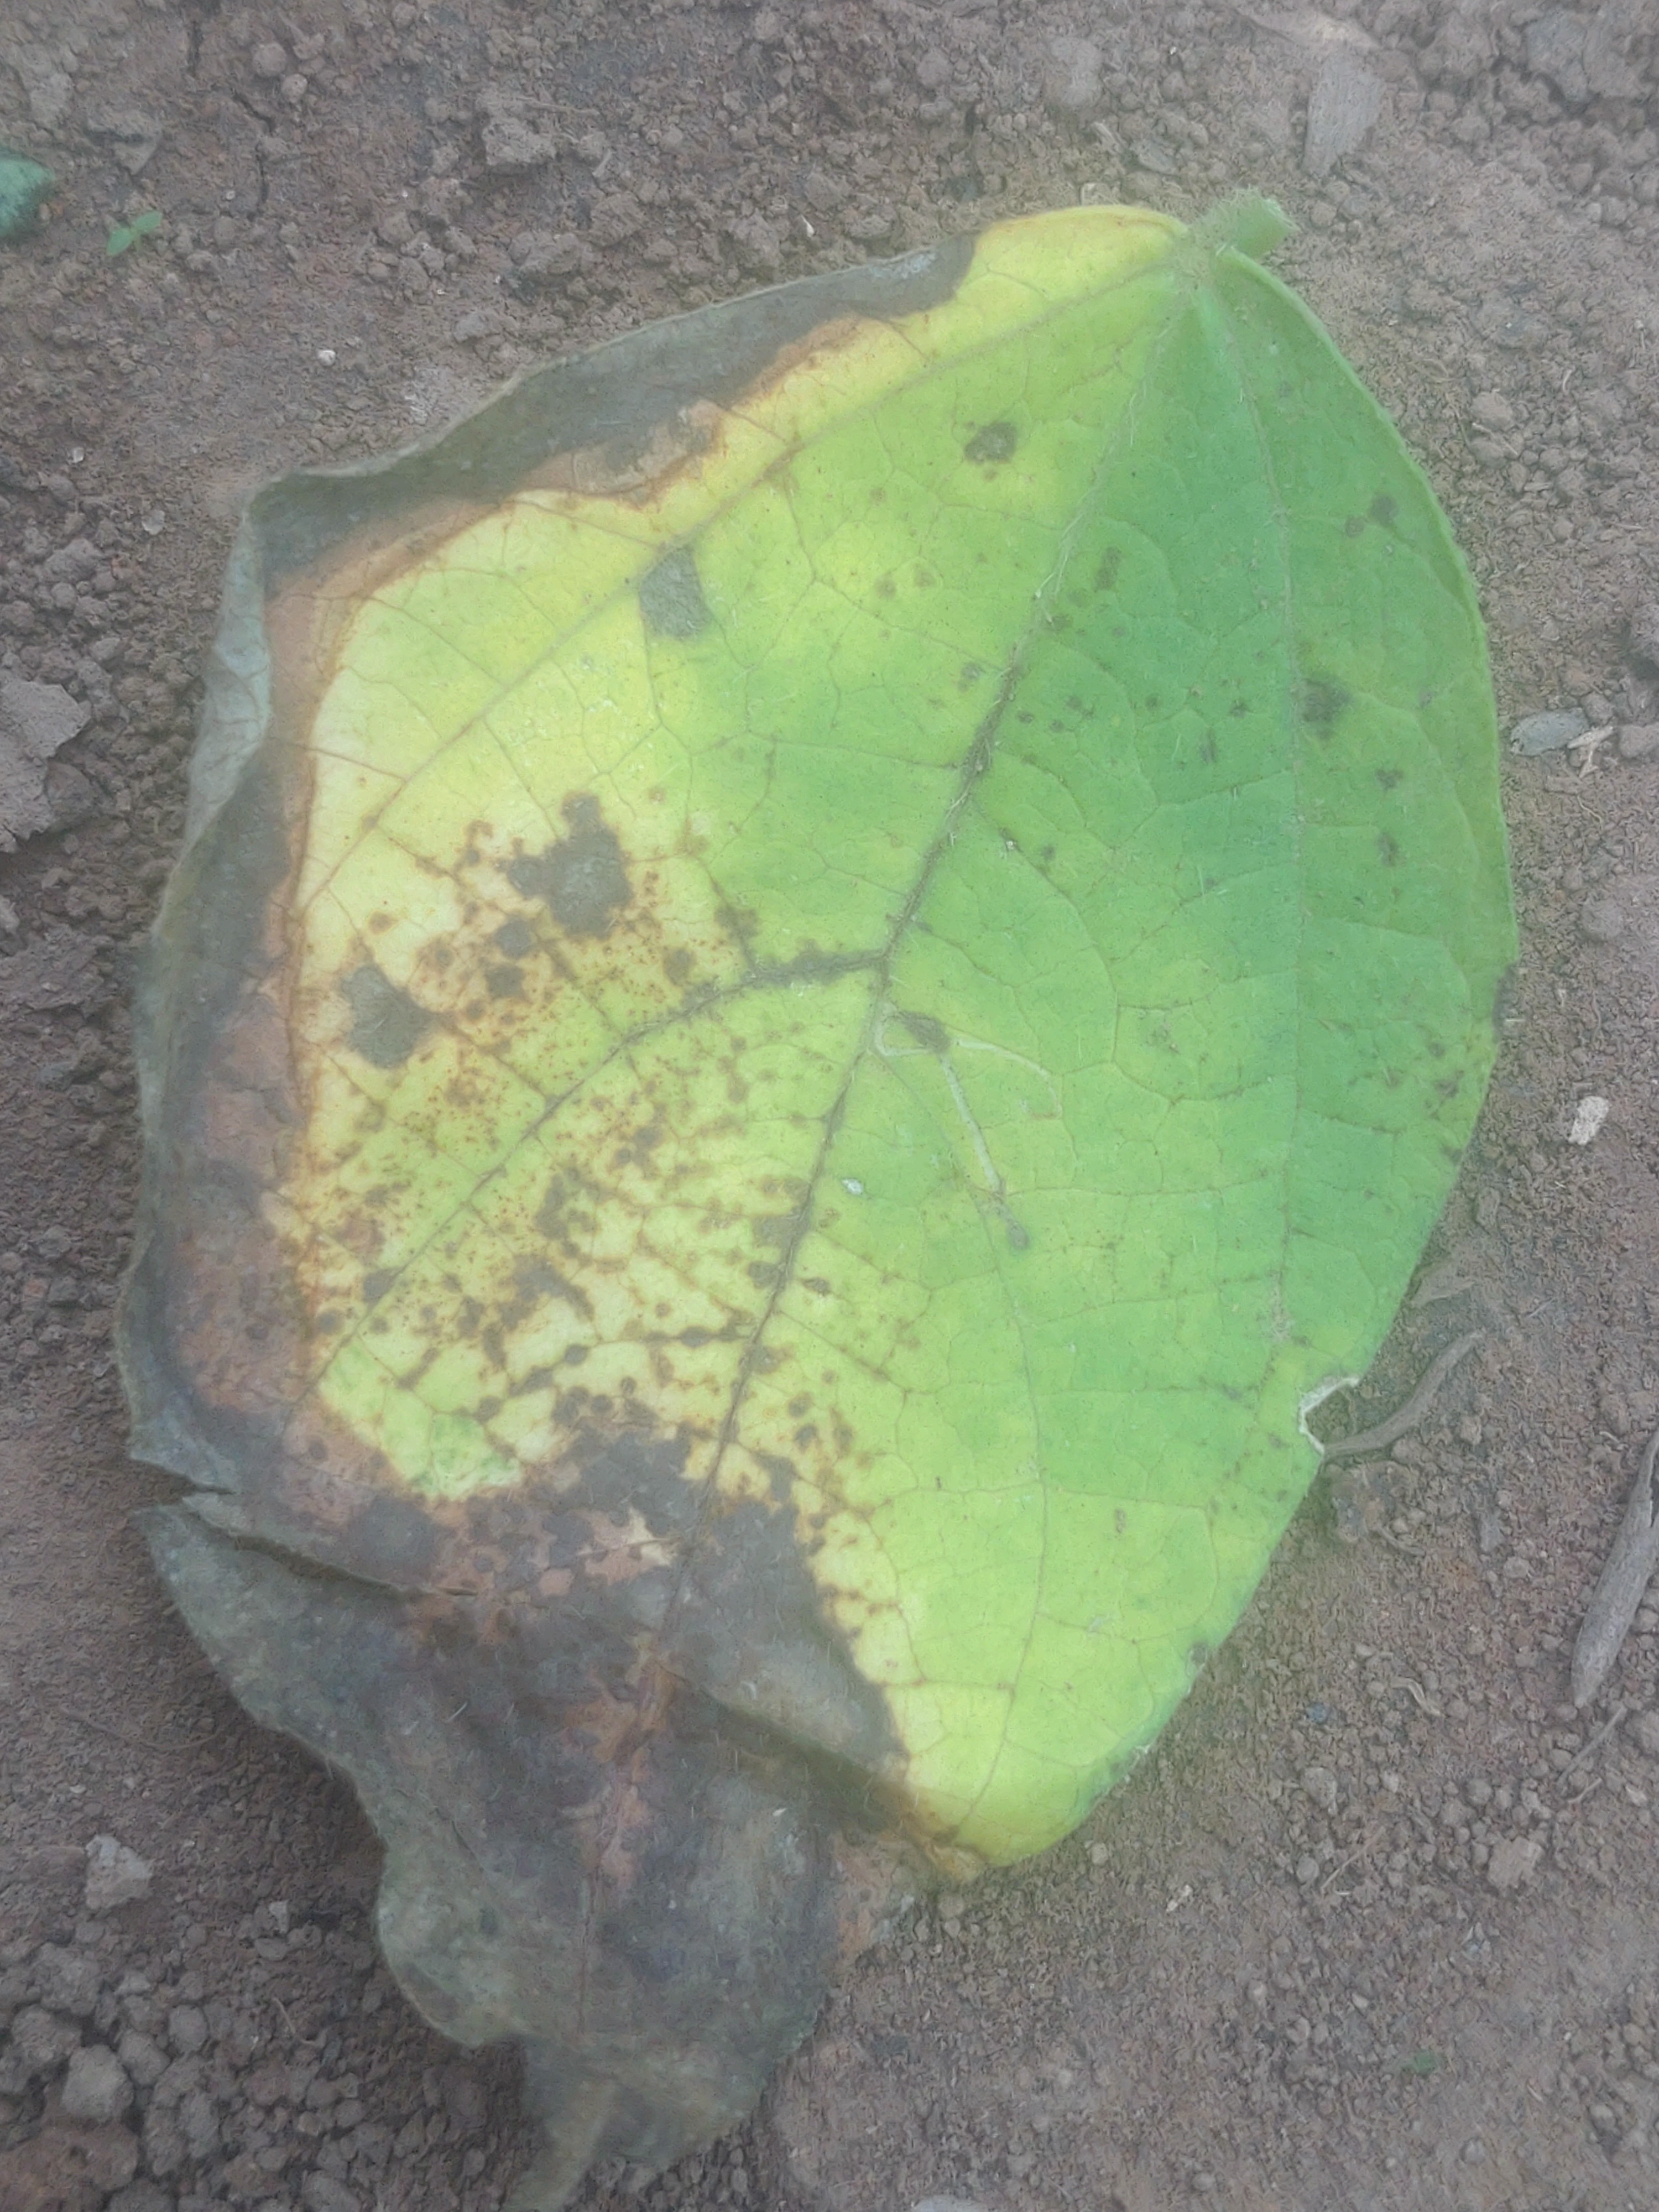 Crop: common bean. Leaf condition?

anthracnose
